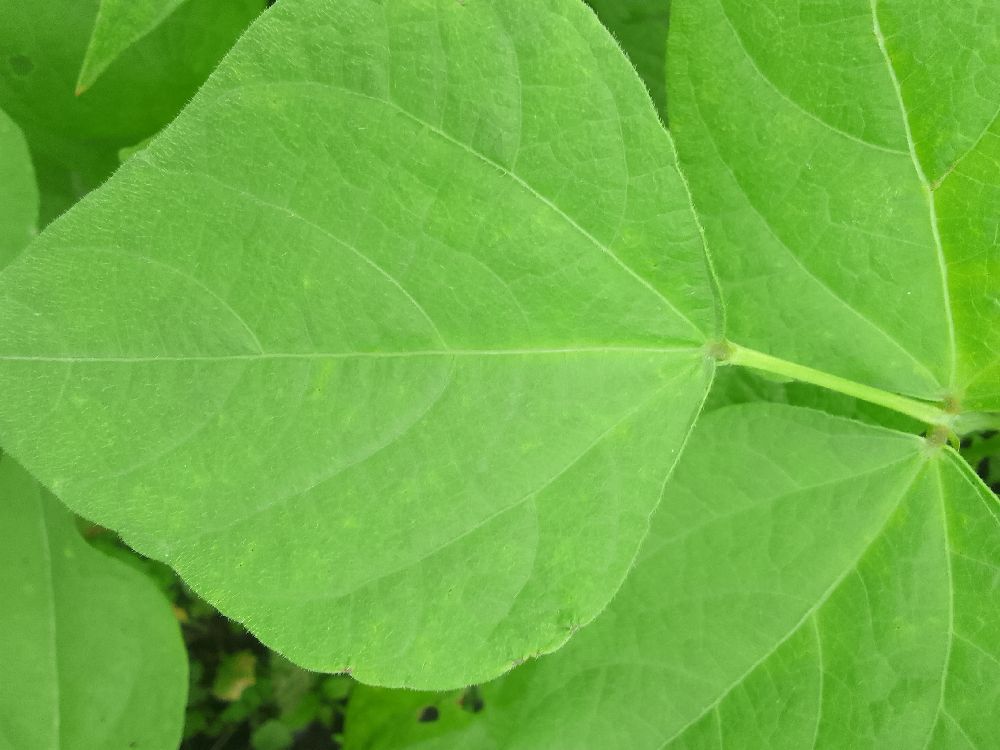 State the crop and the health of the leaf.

common bean, healthy
